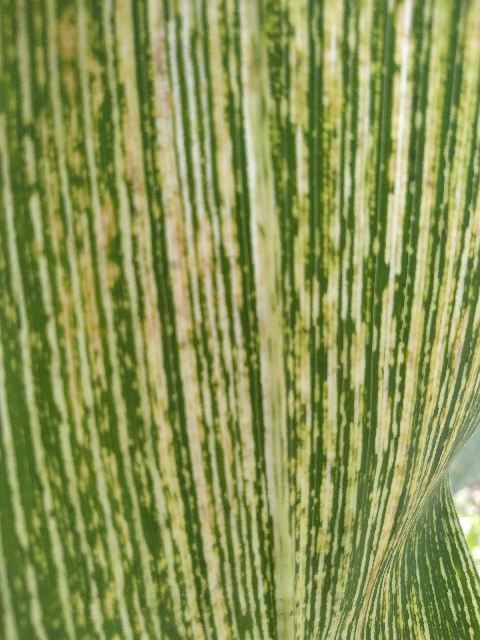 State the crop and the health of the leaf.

maize, maize streak virus
